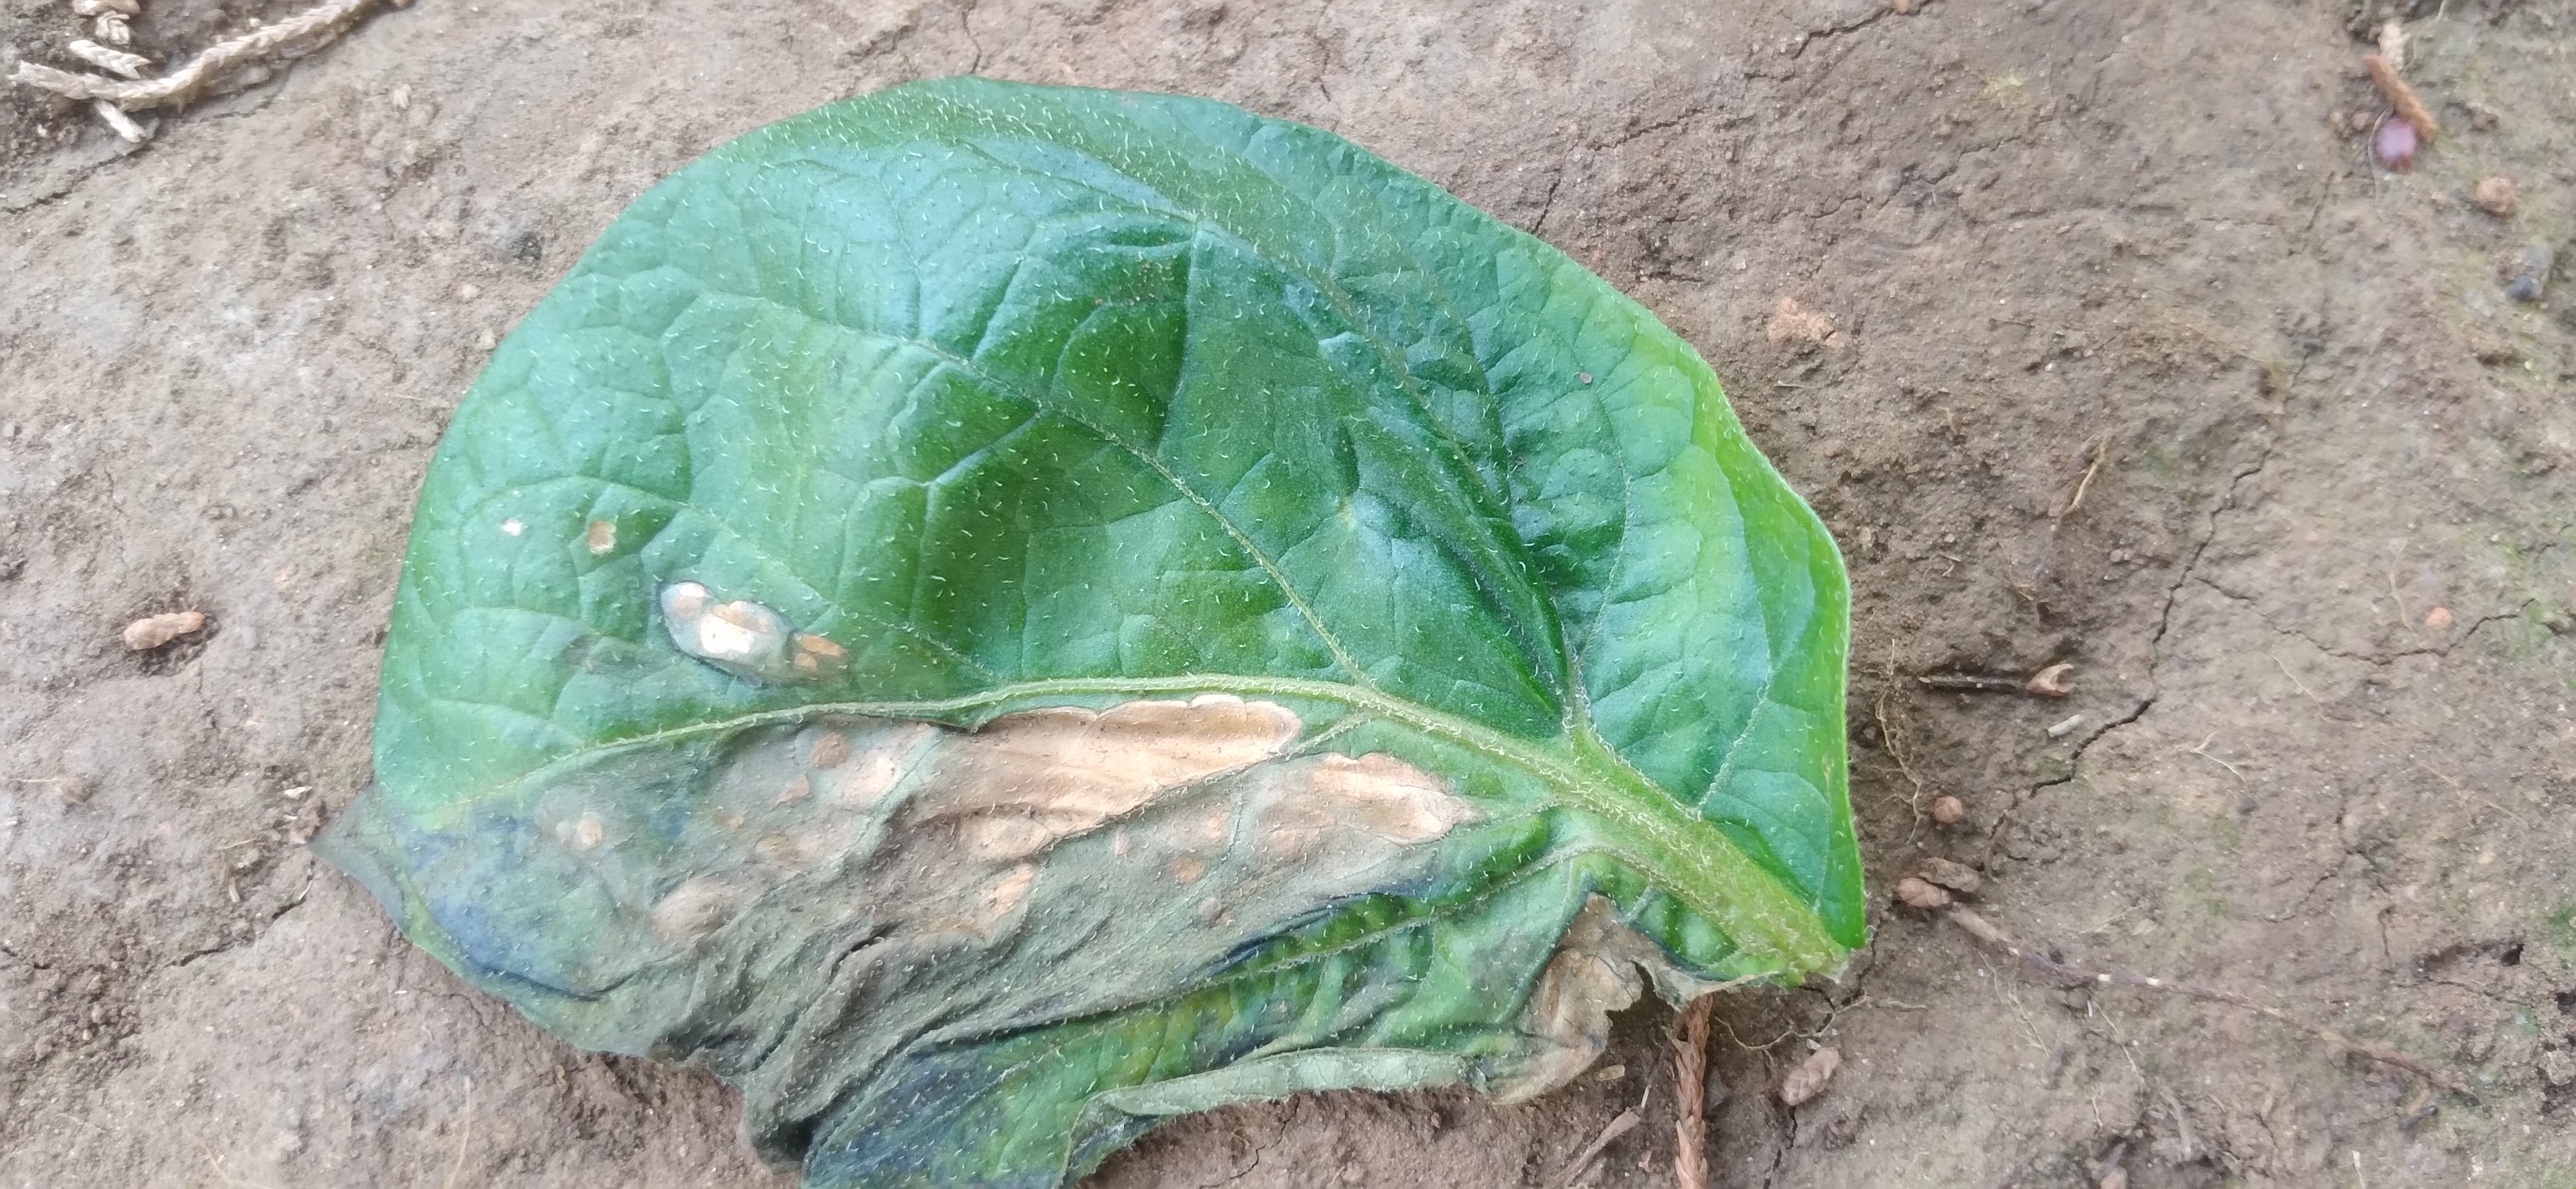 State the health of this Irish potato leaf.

early blight
